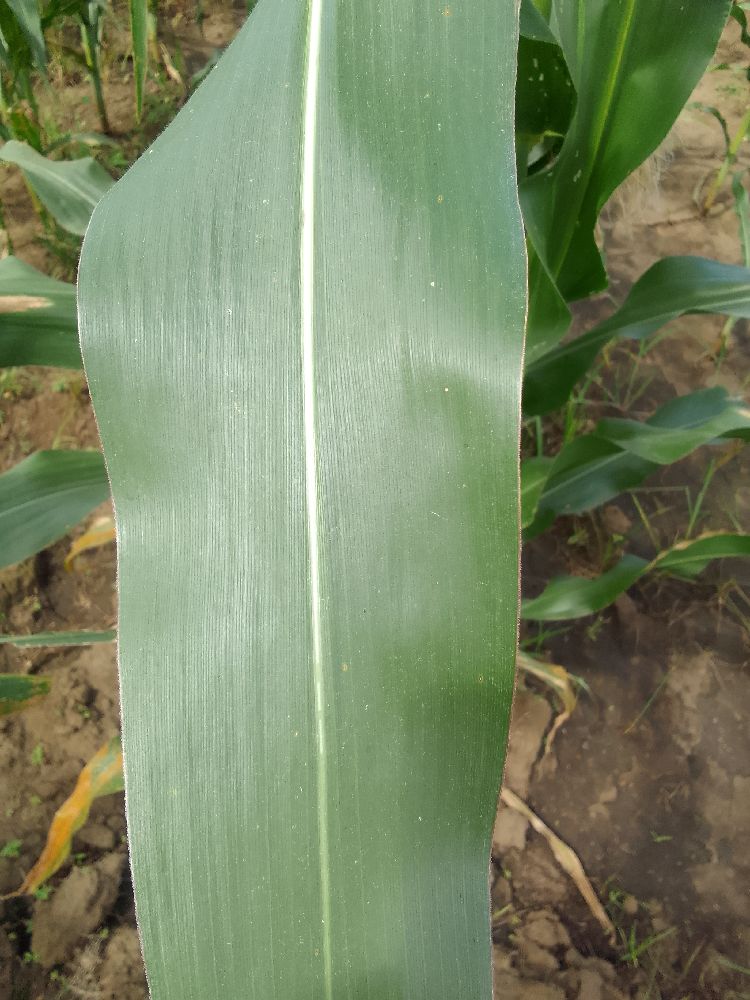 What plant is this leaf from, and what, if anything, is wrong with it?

maize, healthy
